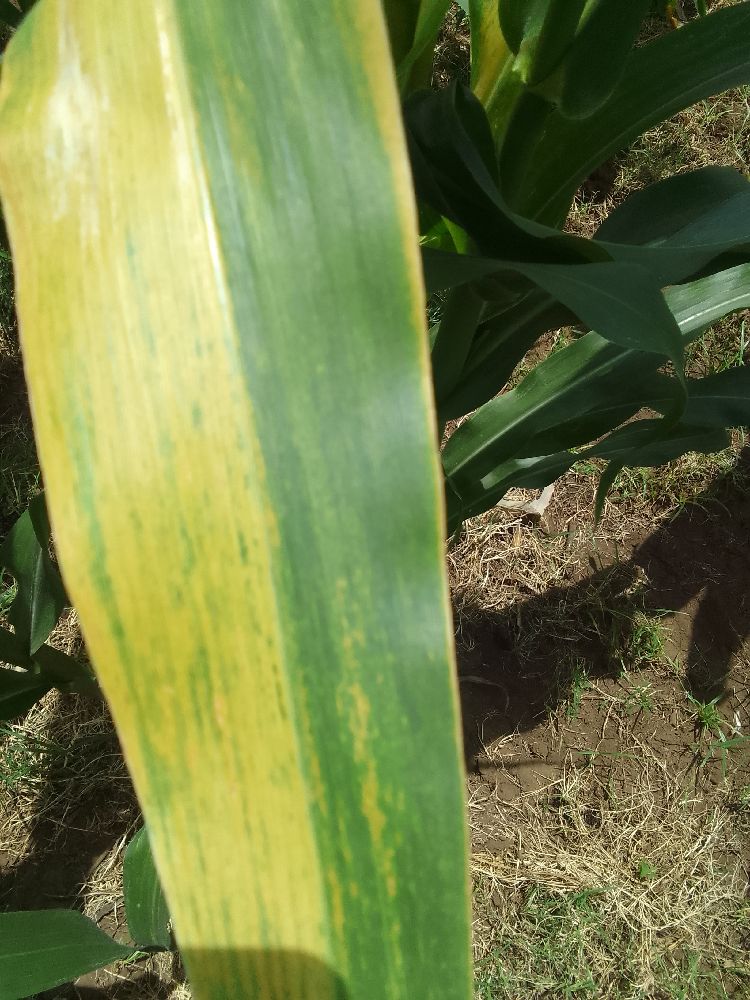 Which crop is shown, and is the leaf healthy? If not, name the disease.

maize, maize lethal necrosis
